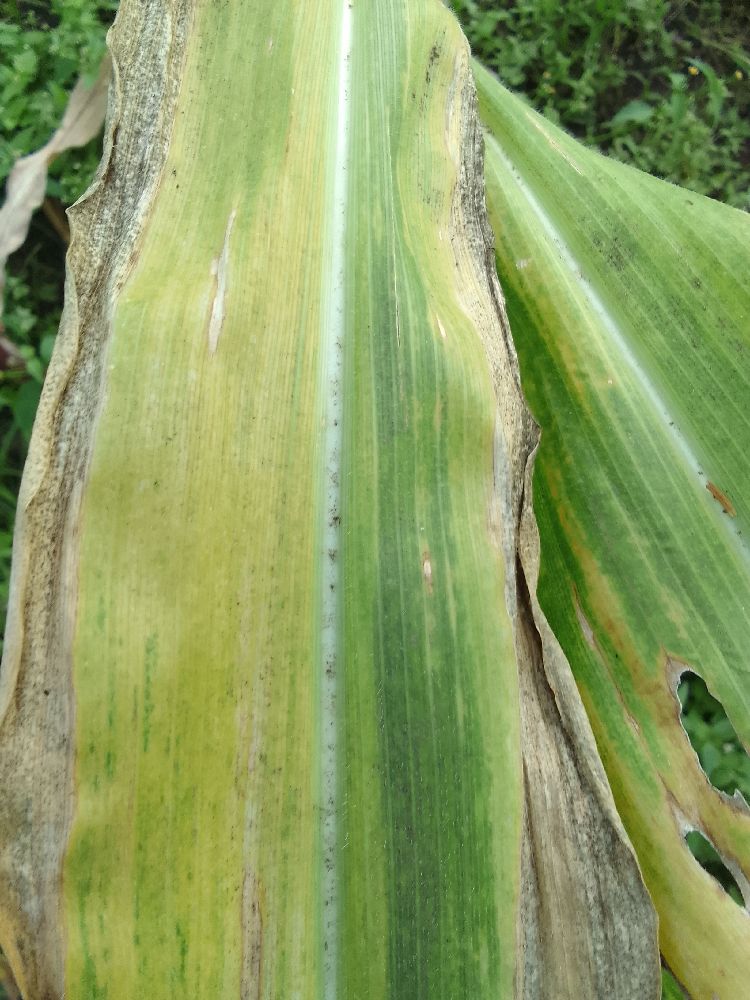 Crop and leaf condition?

maize, maize lethal necrosis
